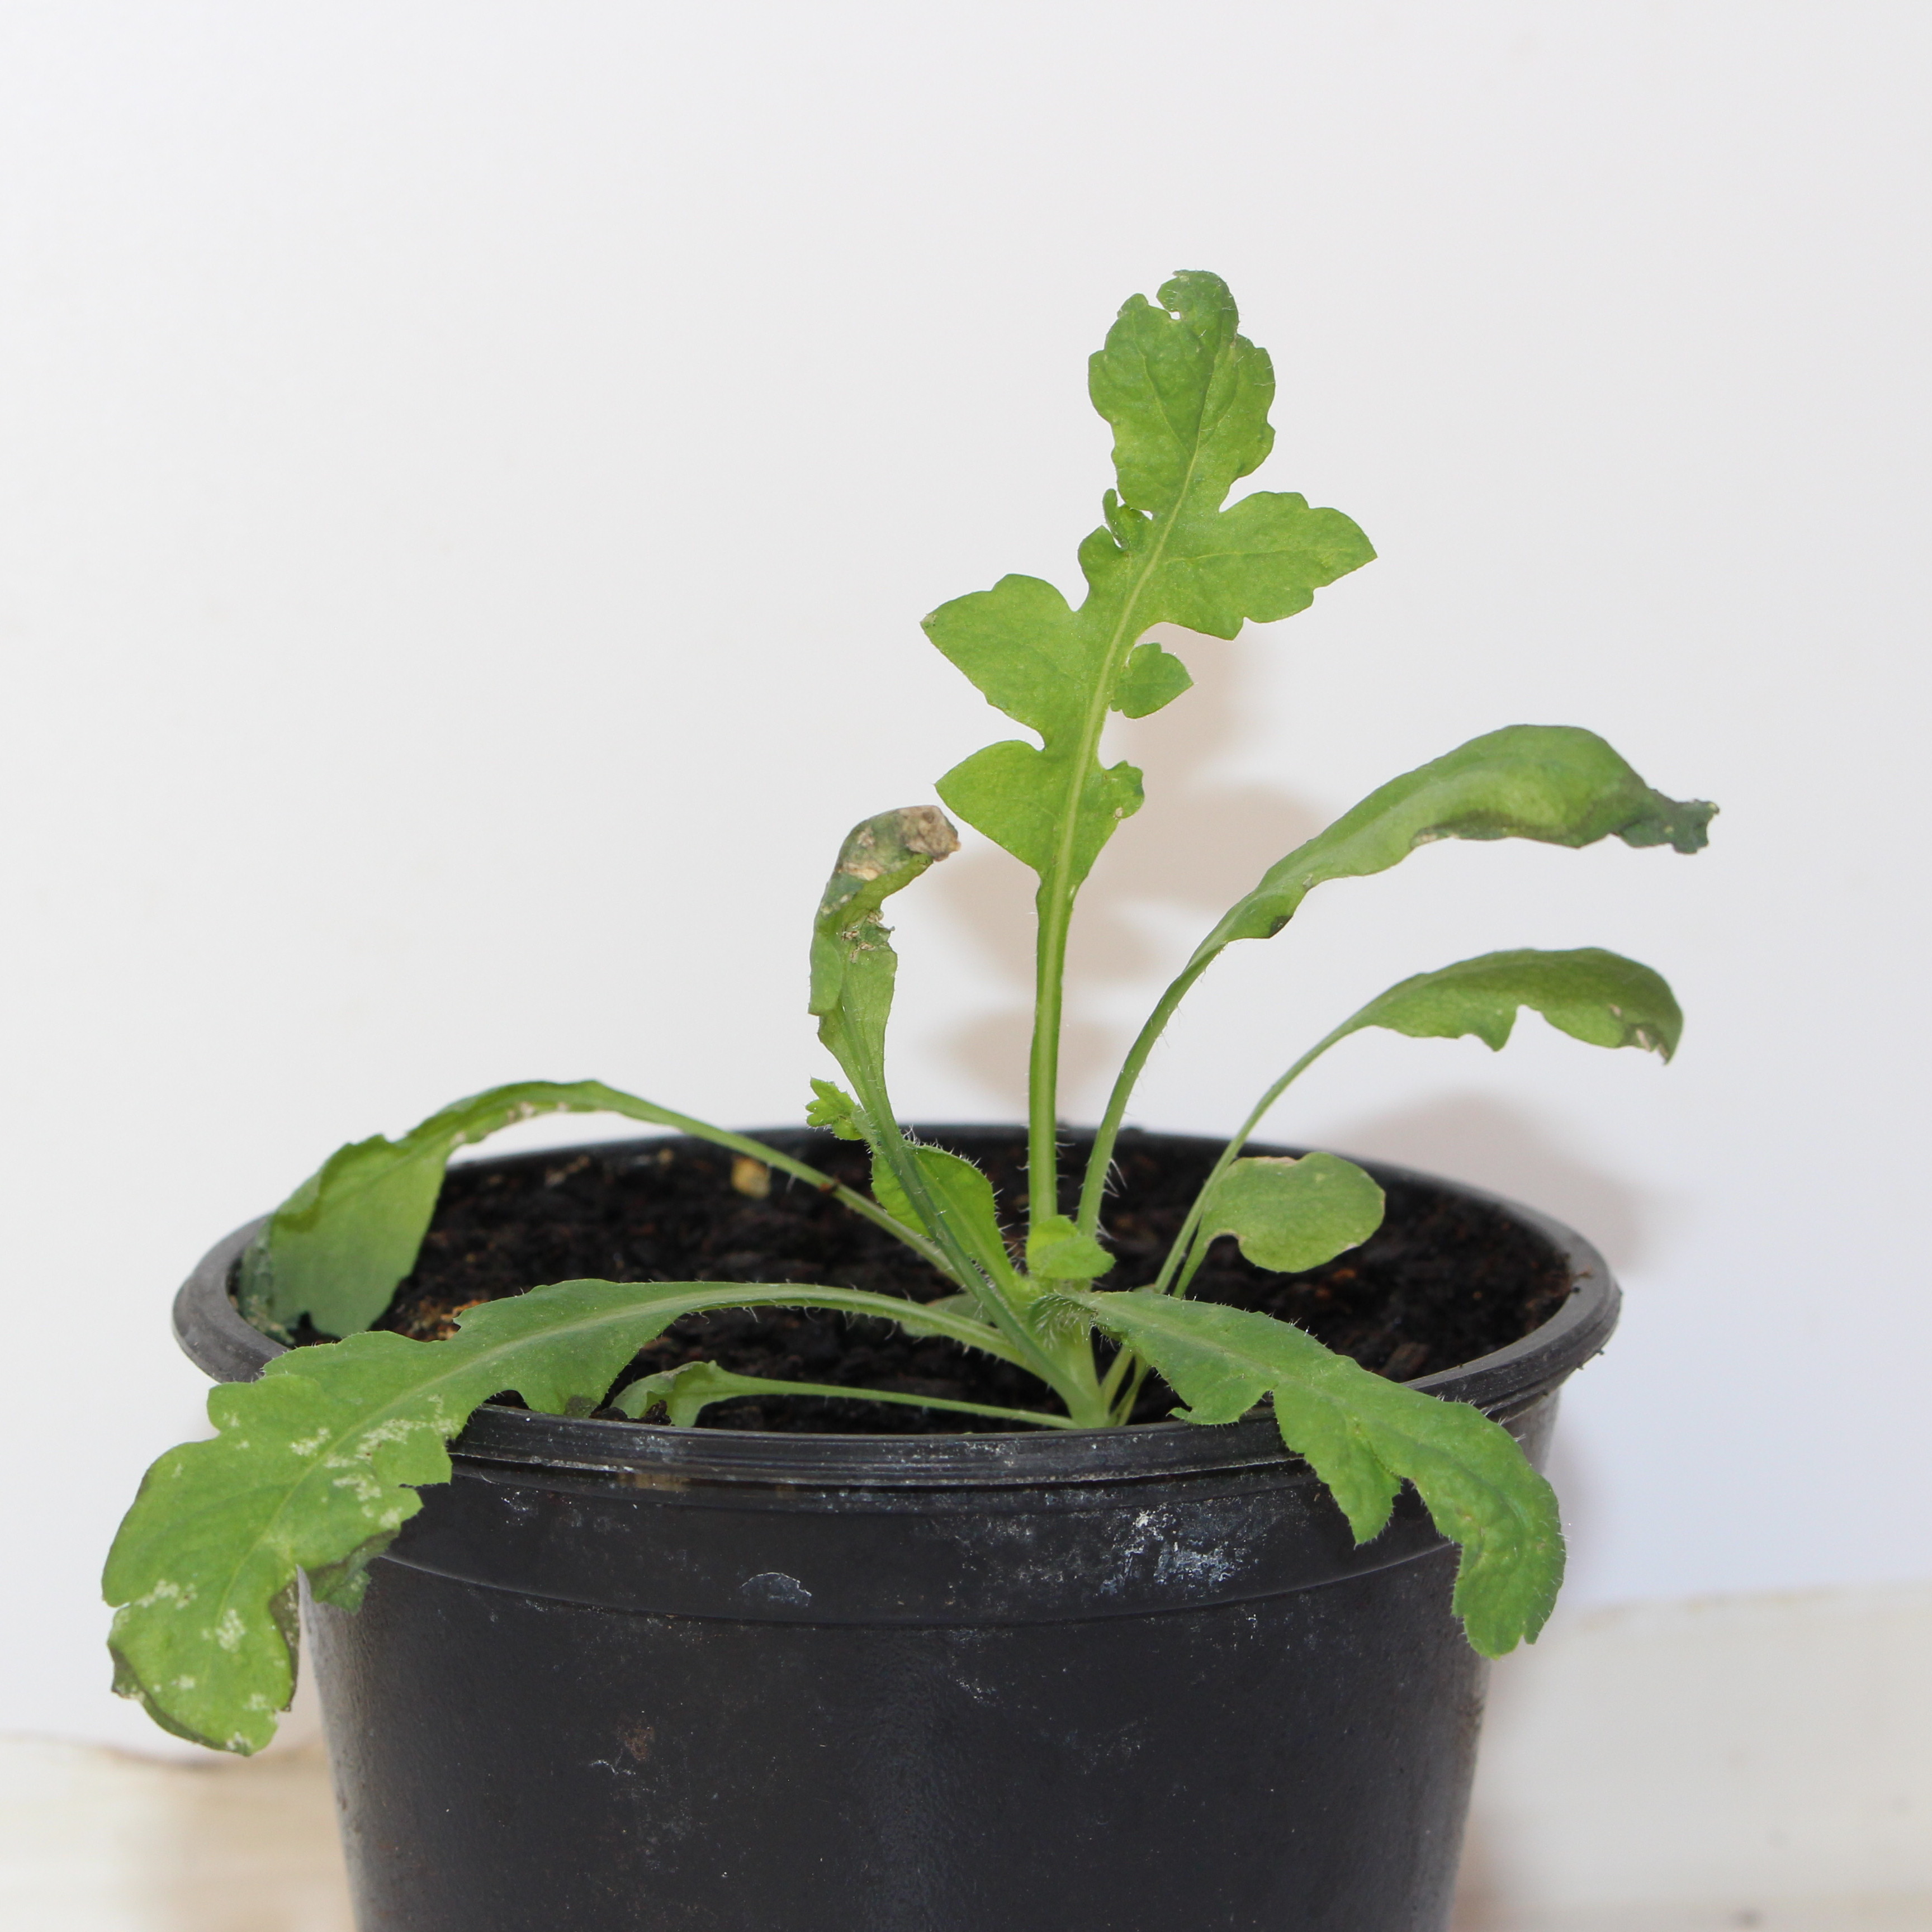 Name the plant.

Papaver rhoeas
